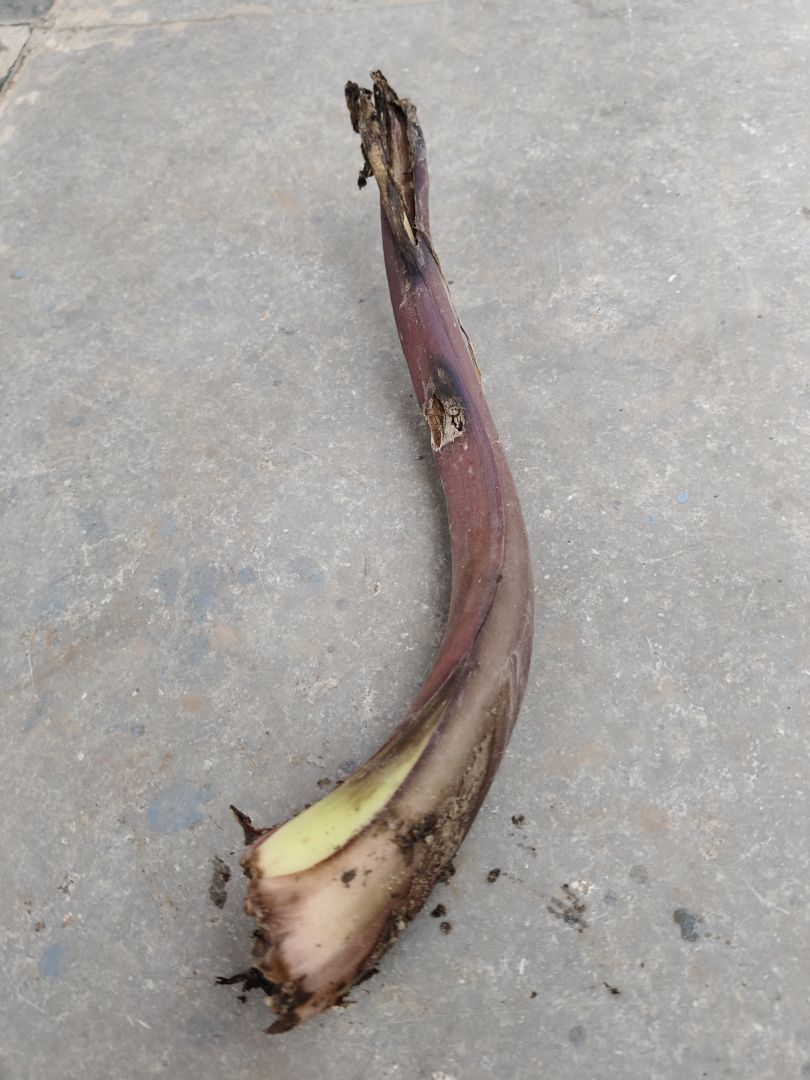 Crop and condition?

taro, root rot
